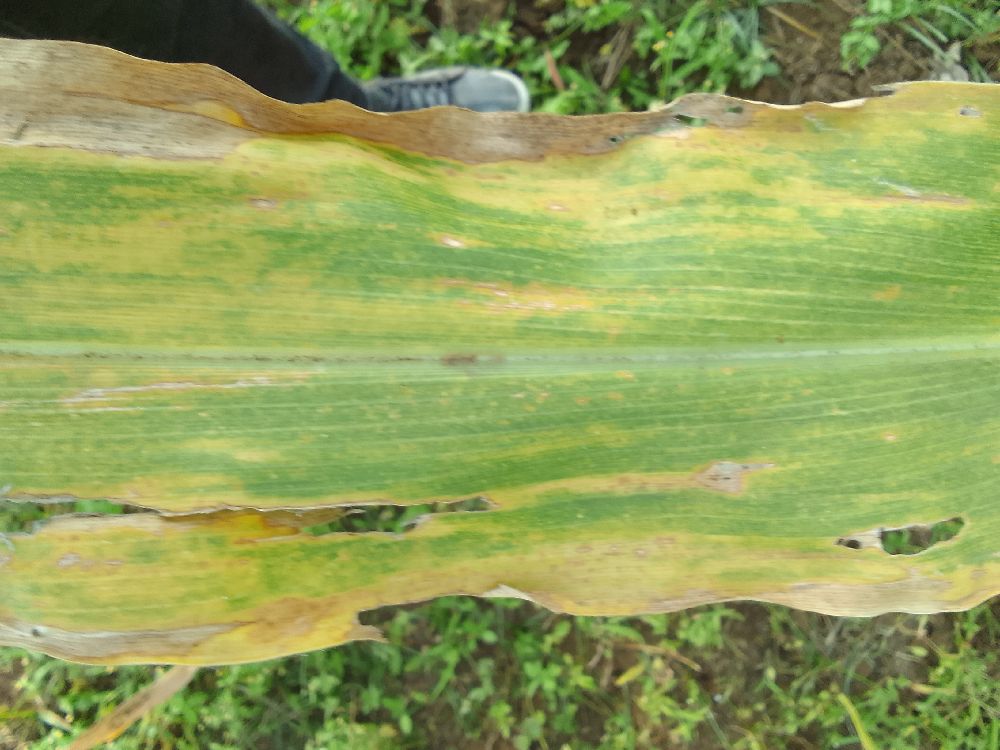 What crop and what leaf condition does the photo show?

maize, maize lethal necrosis
